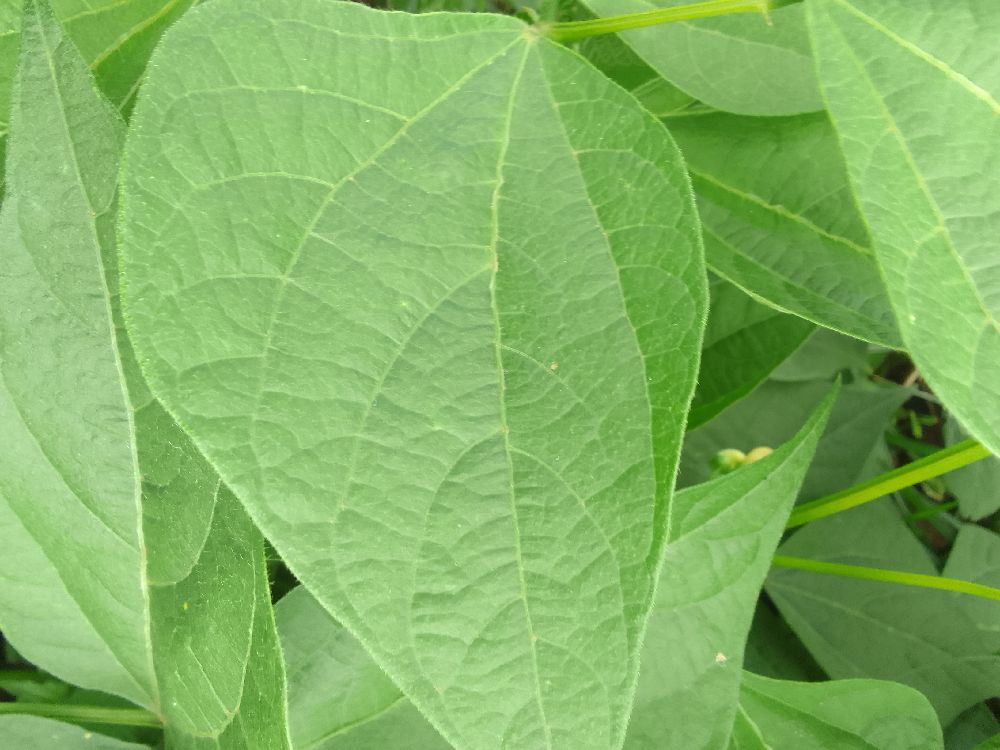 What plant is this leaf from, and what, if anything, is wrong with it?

common bean, healthy
